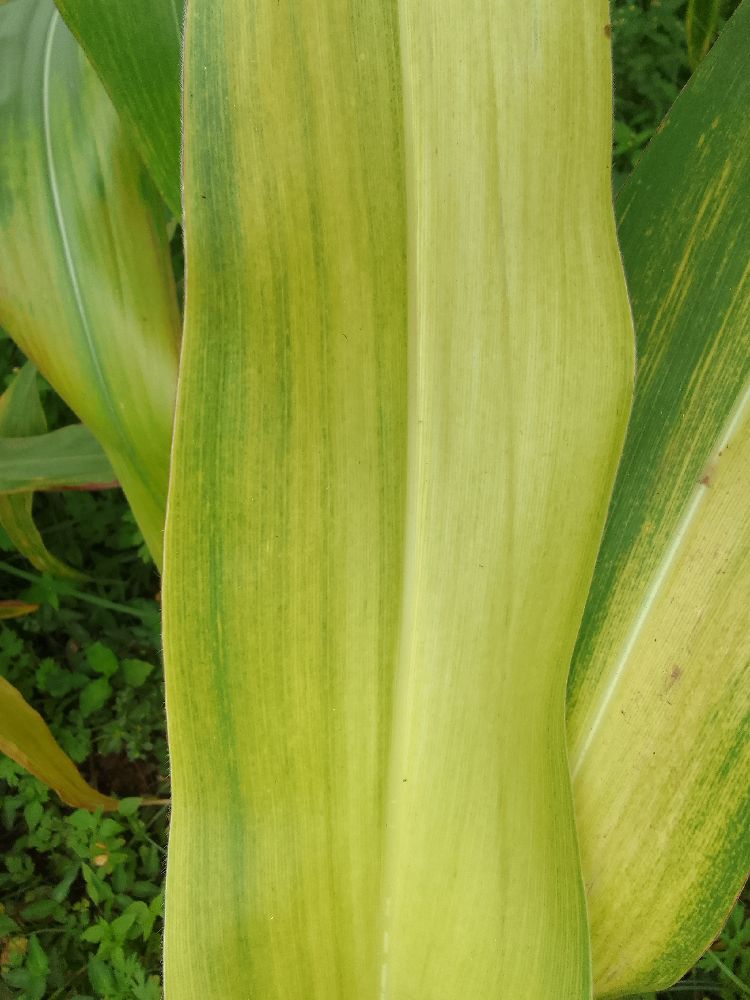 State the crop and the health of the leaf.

maize, maize lethal necrosis
